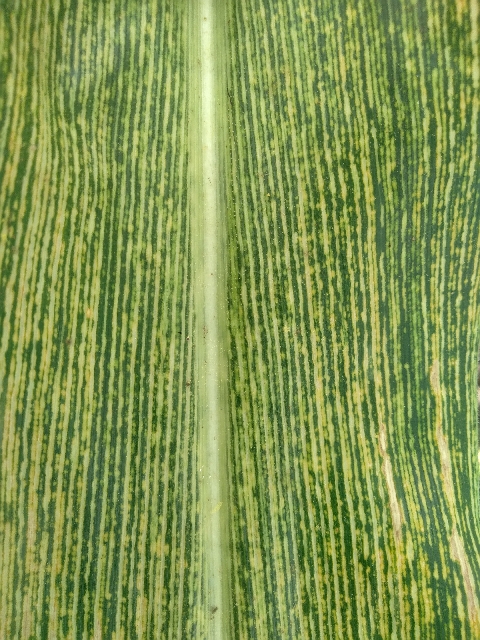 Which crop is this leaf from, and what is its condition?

maize, maize streak virus
